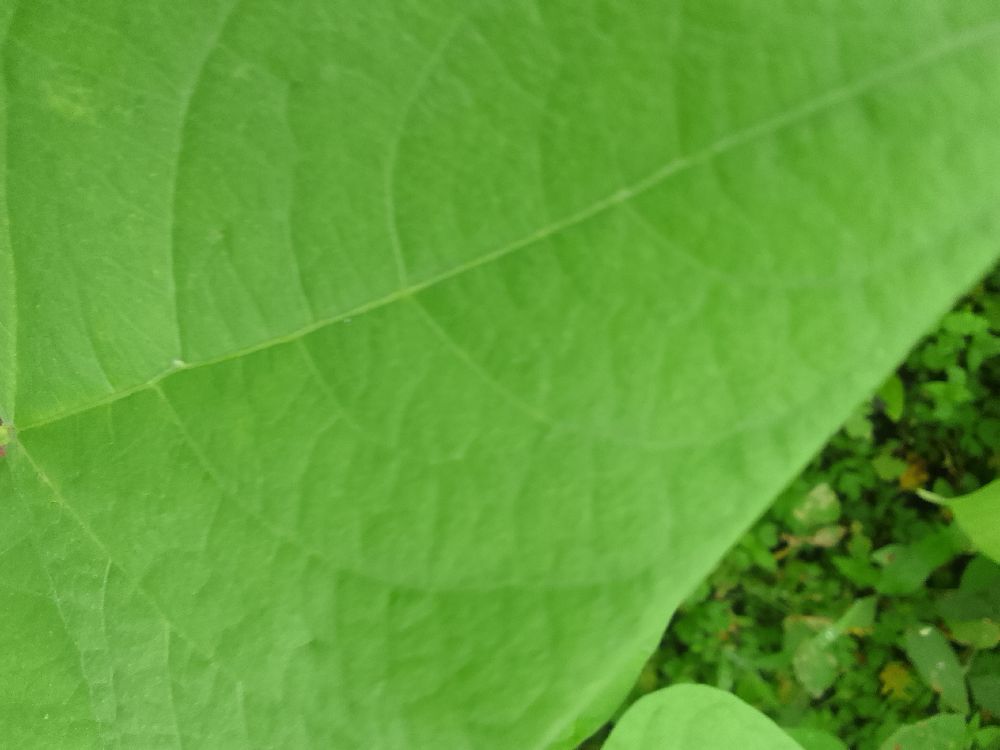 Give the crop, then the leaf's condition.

common bean, healthy
